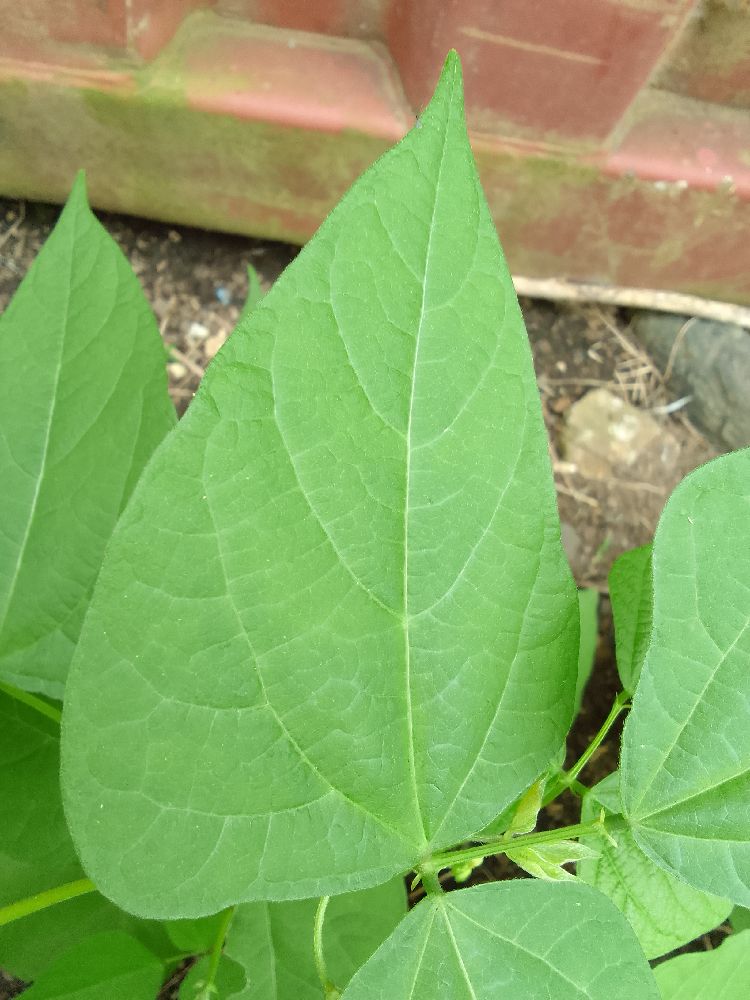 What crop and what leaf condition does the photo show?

common bean, healthy
